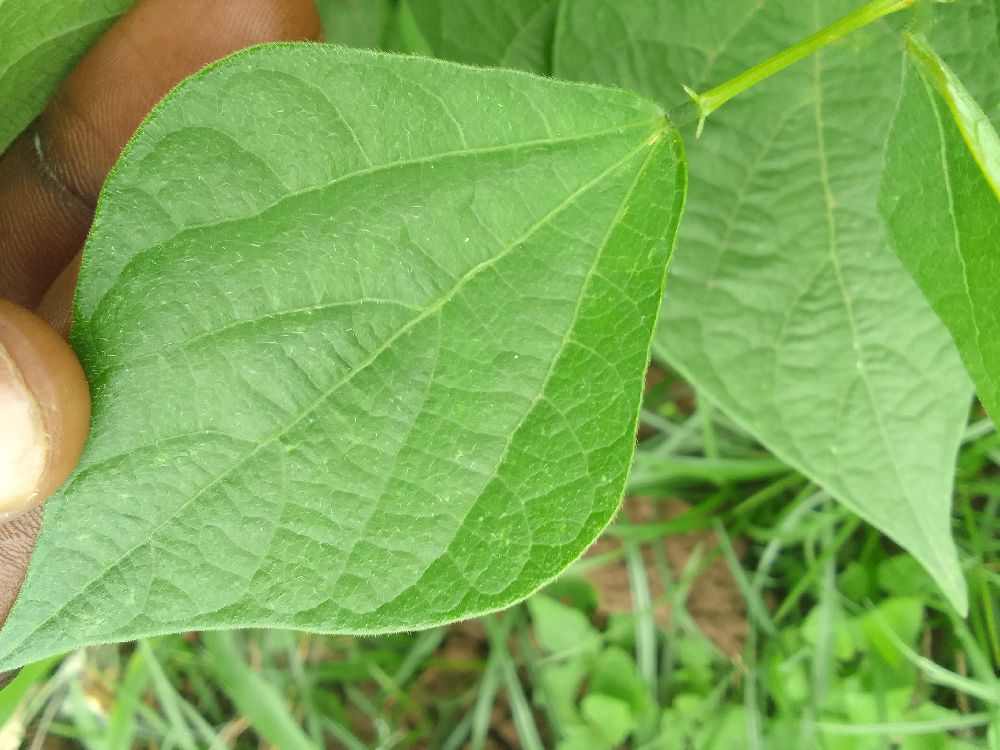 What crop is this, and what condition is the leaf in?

common bean, healthy
